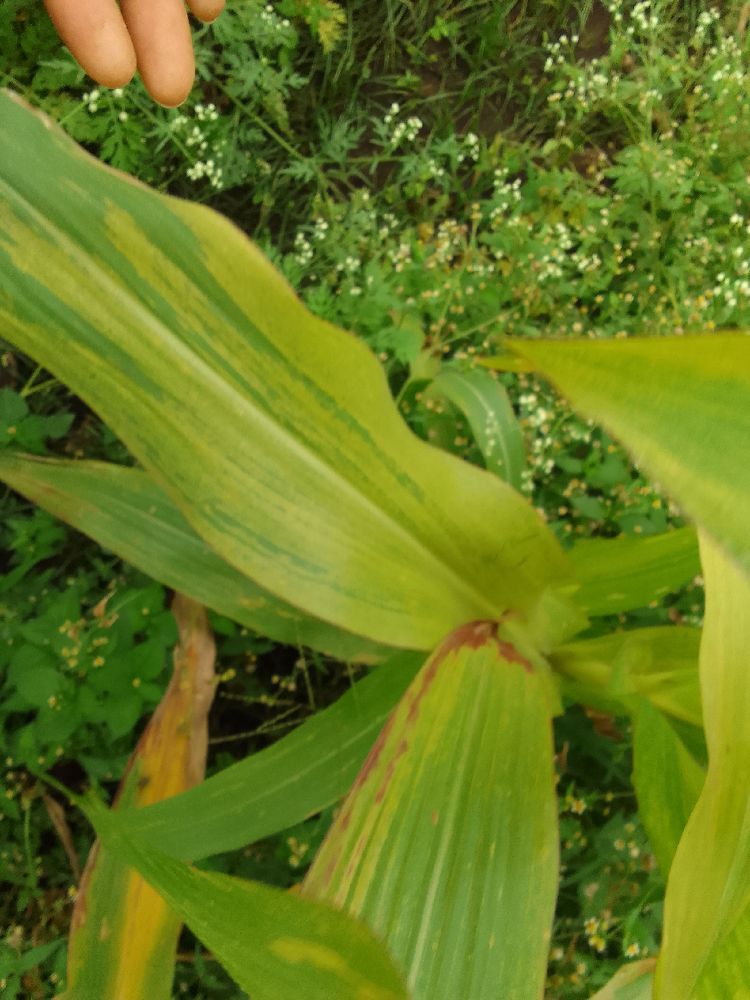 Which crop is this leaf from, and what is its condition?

maize, maize lethal necrosis
